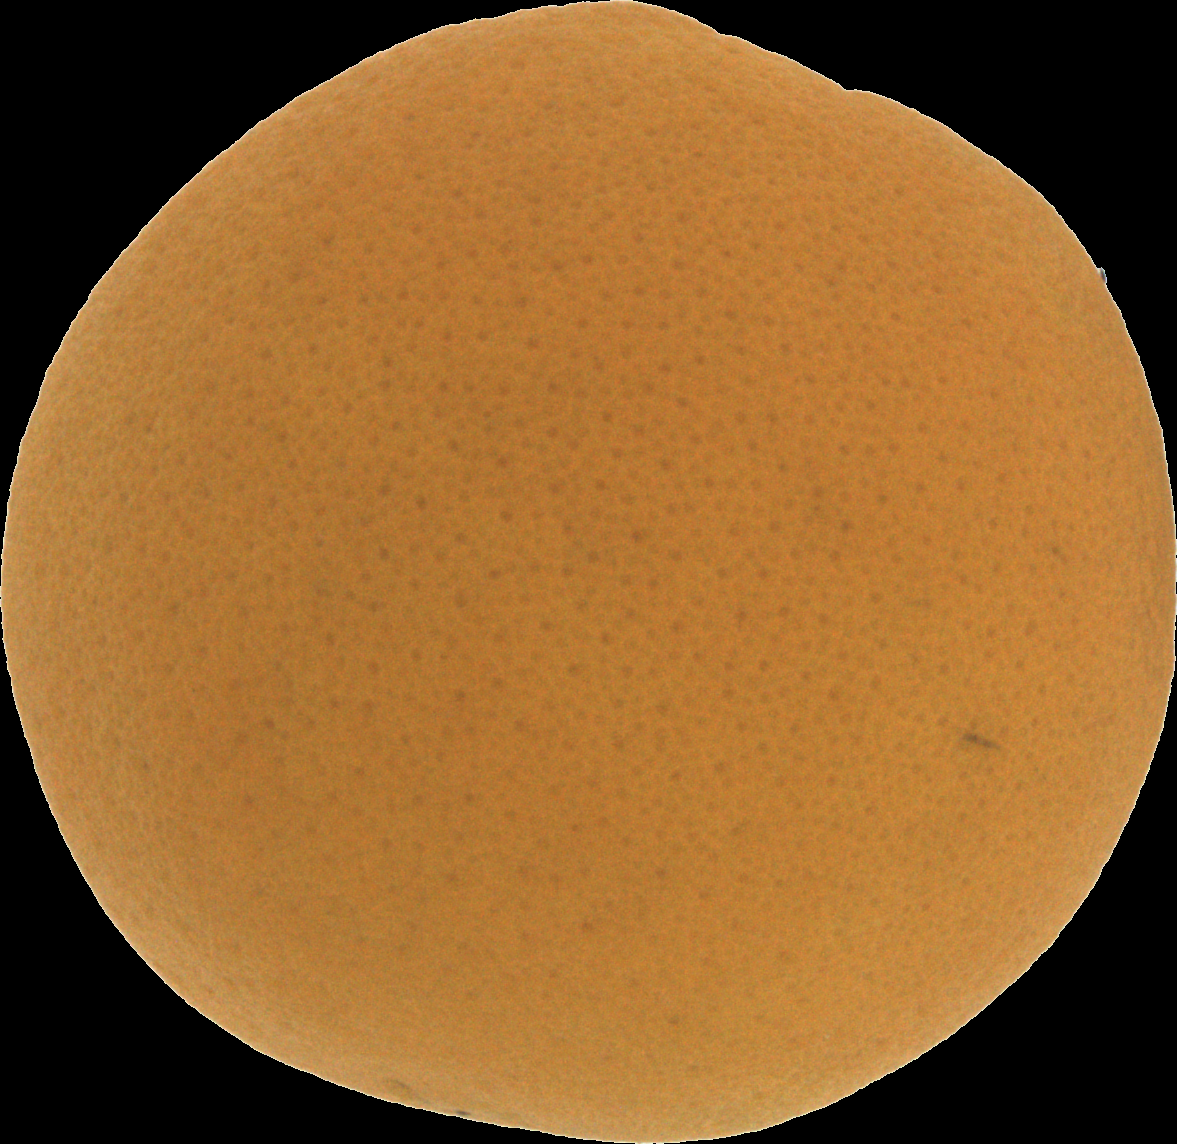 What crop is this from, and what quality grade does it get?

orange, good
